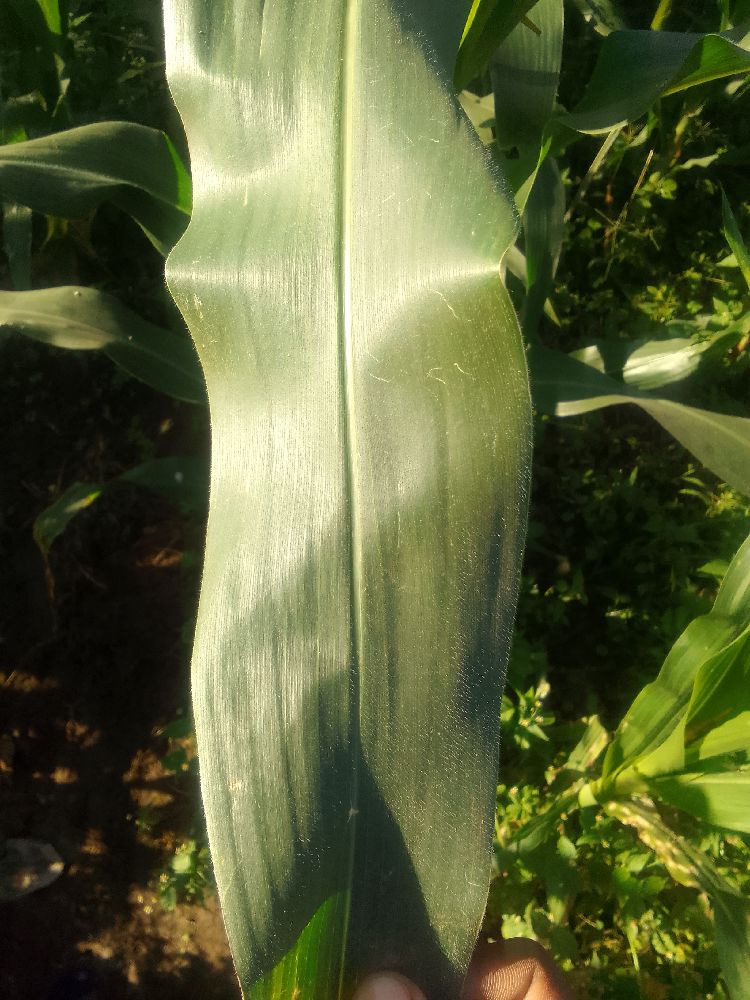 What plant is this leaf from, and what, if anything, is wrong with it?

maize, healthy
